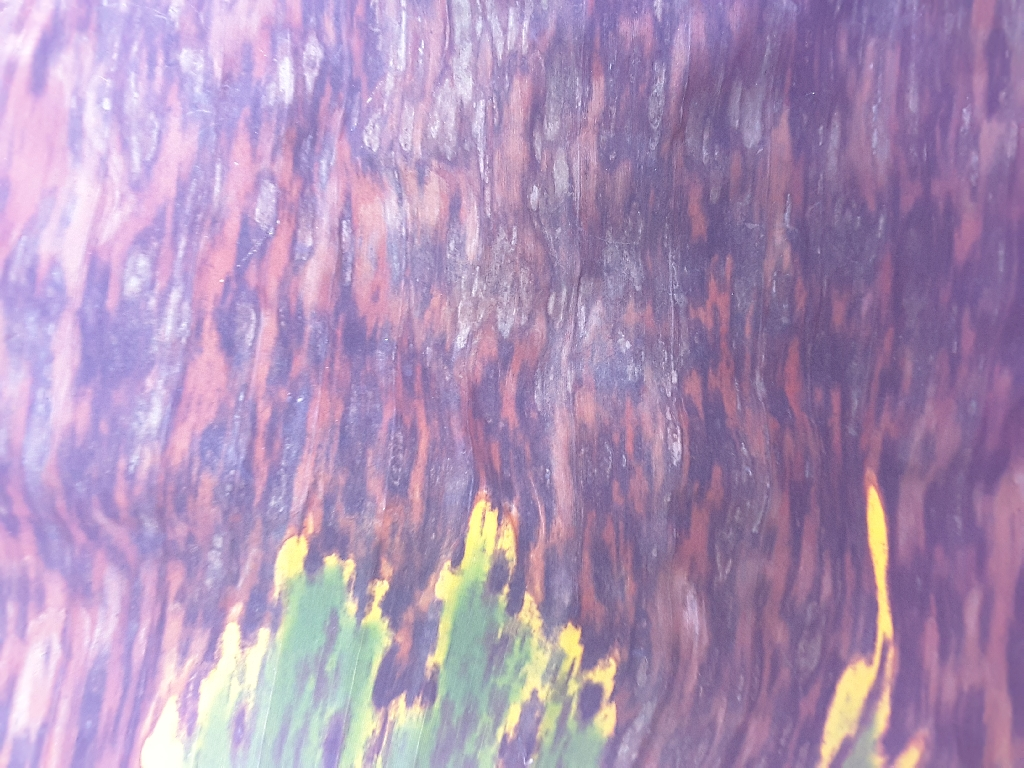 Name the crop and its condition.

banana, black sigatoka
